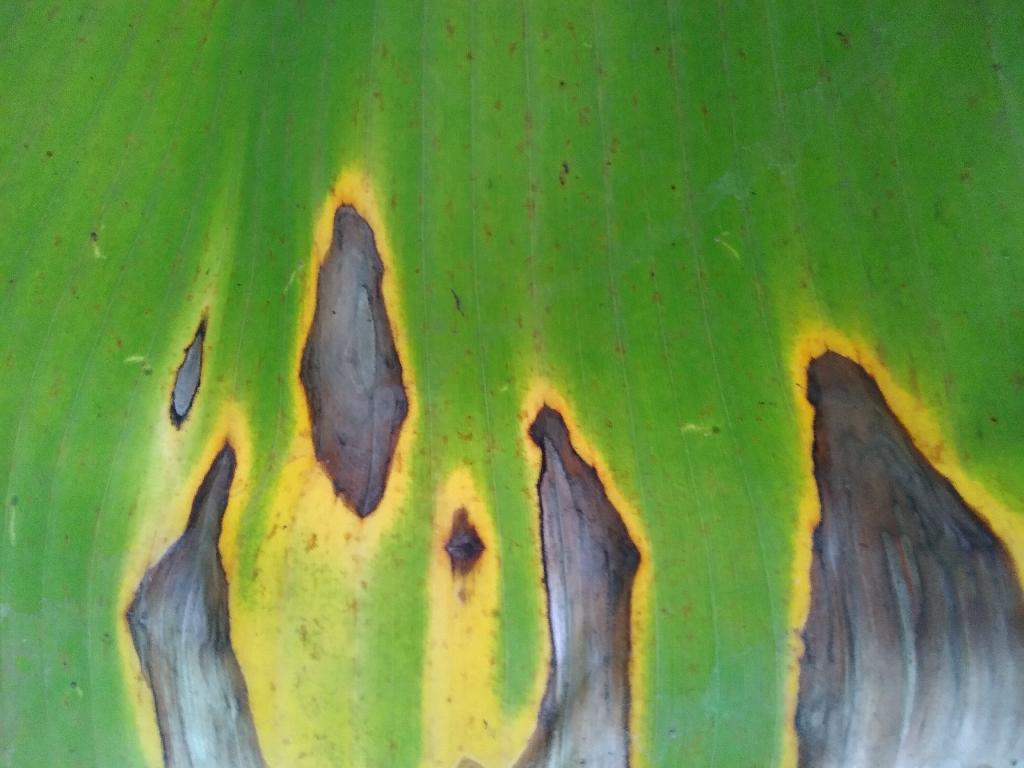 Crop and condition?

banana, black sigatoka
